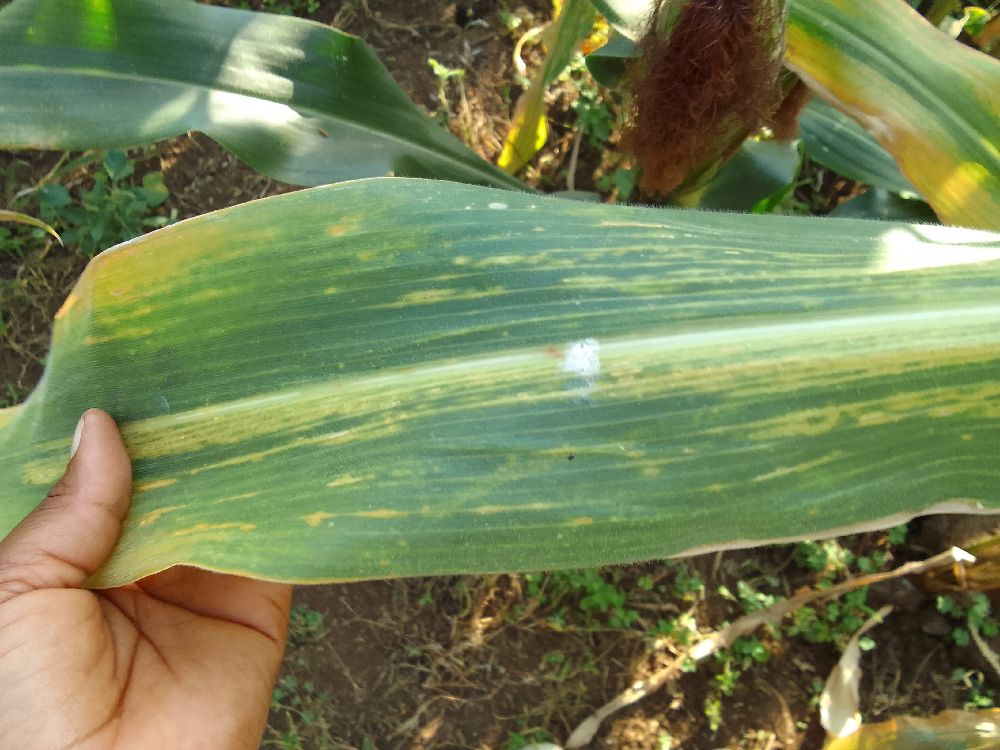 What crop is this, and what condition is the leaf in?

maize, maize lethal necrosis
